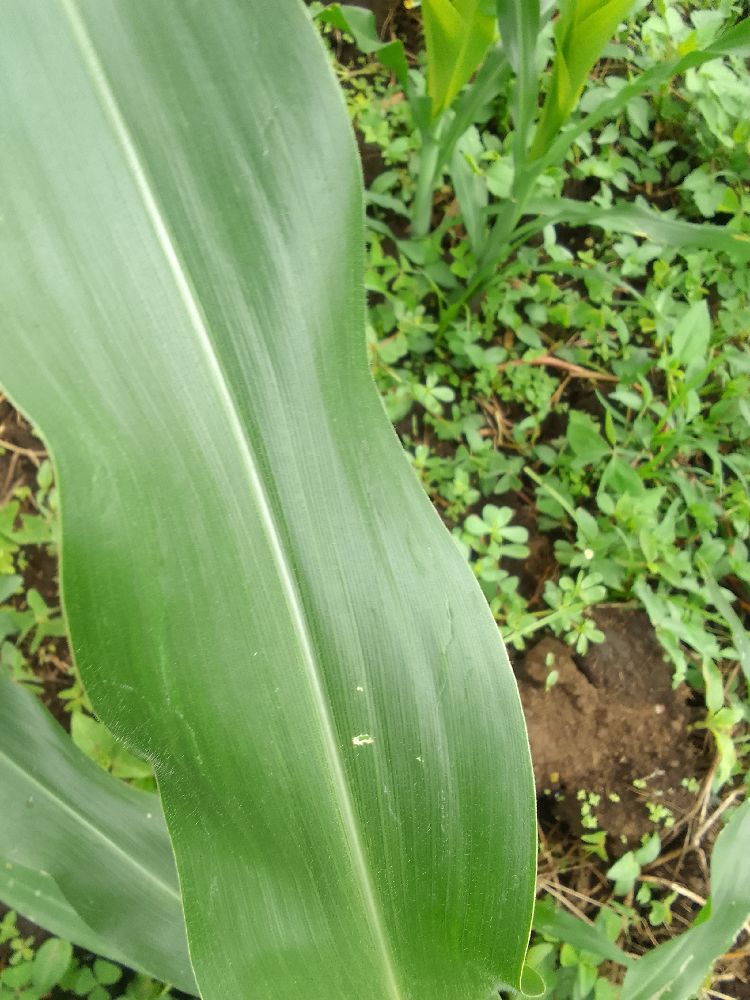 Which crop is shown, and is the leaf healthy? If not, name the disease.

maize, healthy
